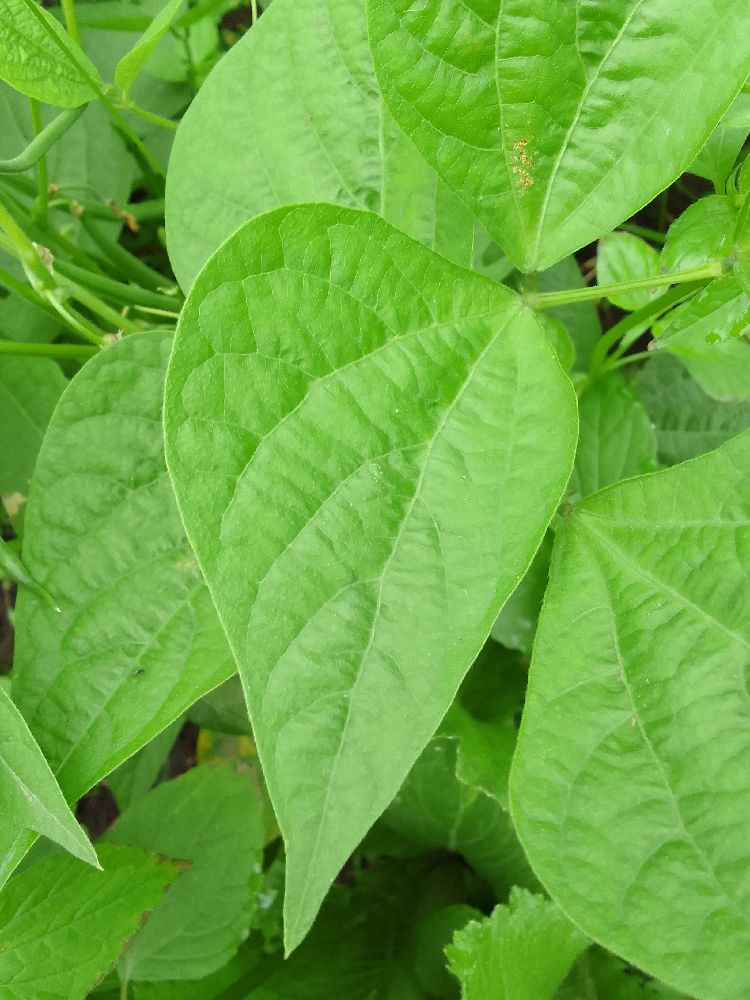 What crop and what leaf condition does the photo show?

common bean, healthy
